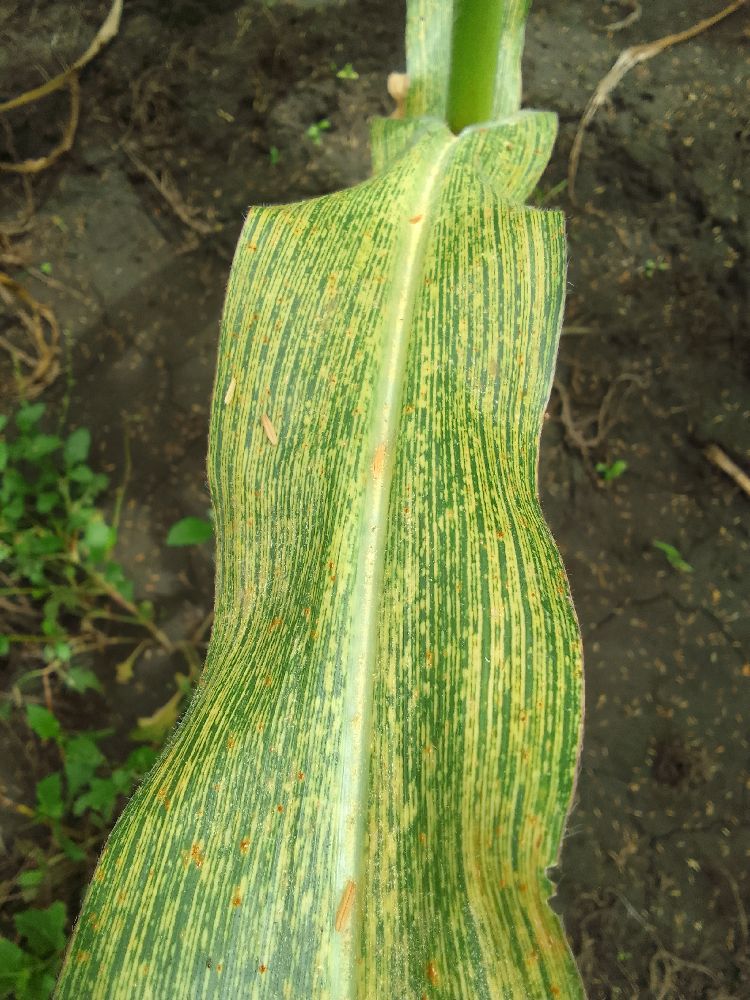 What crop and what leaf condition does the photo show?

maize, maize streak virus
